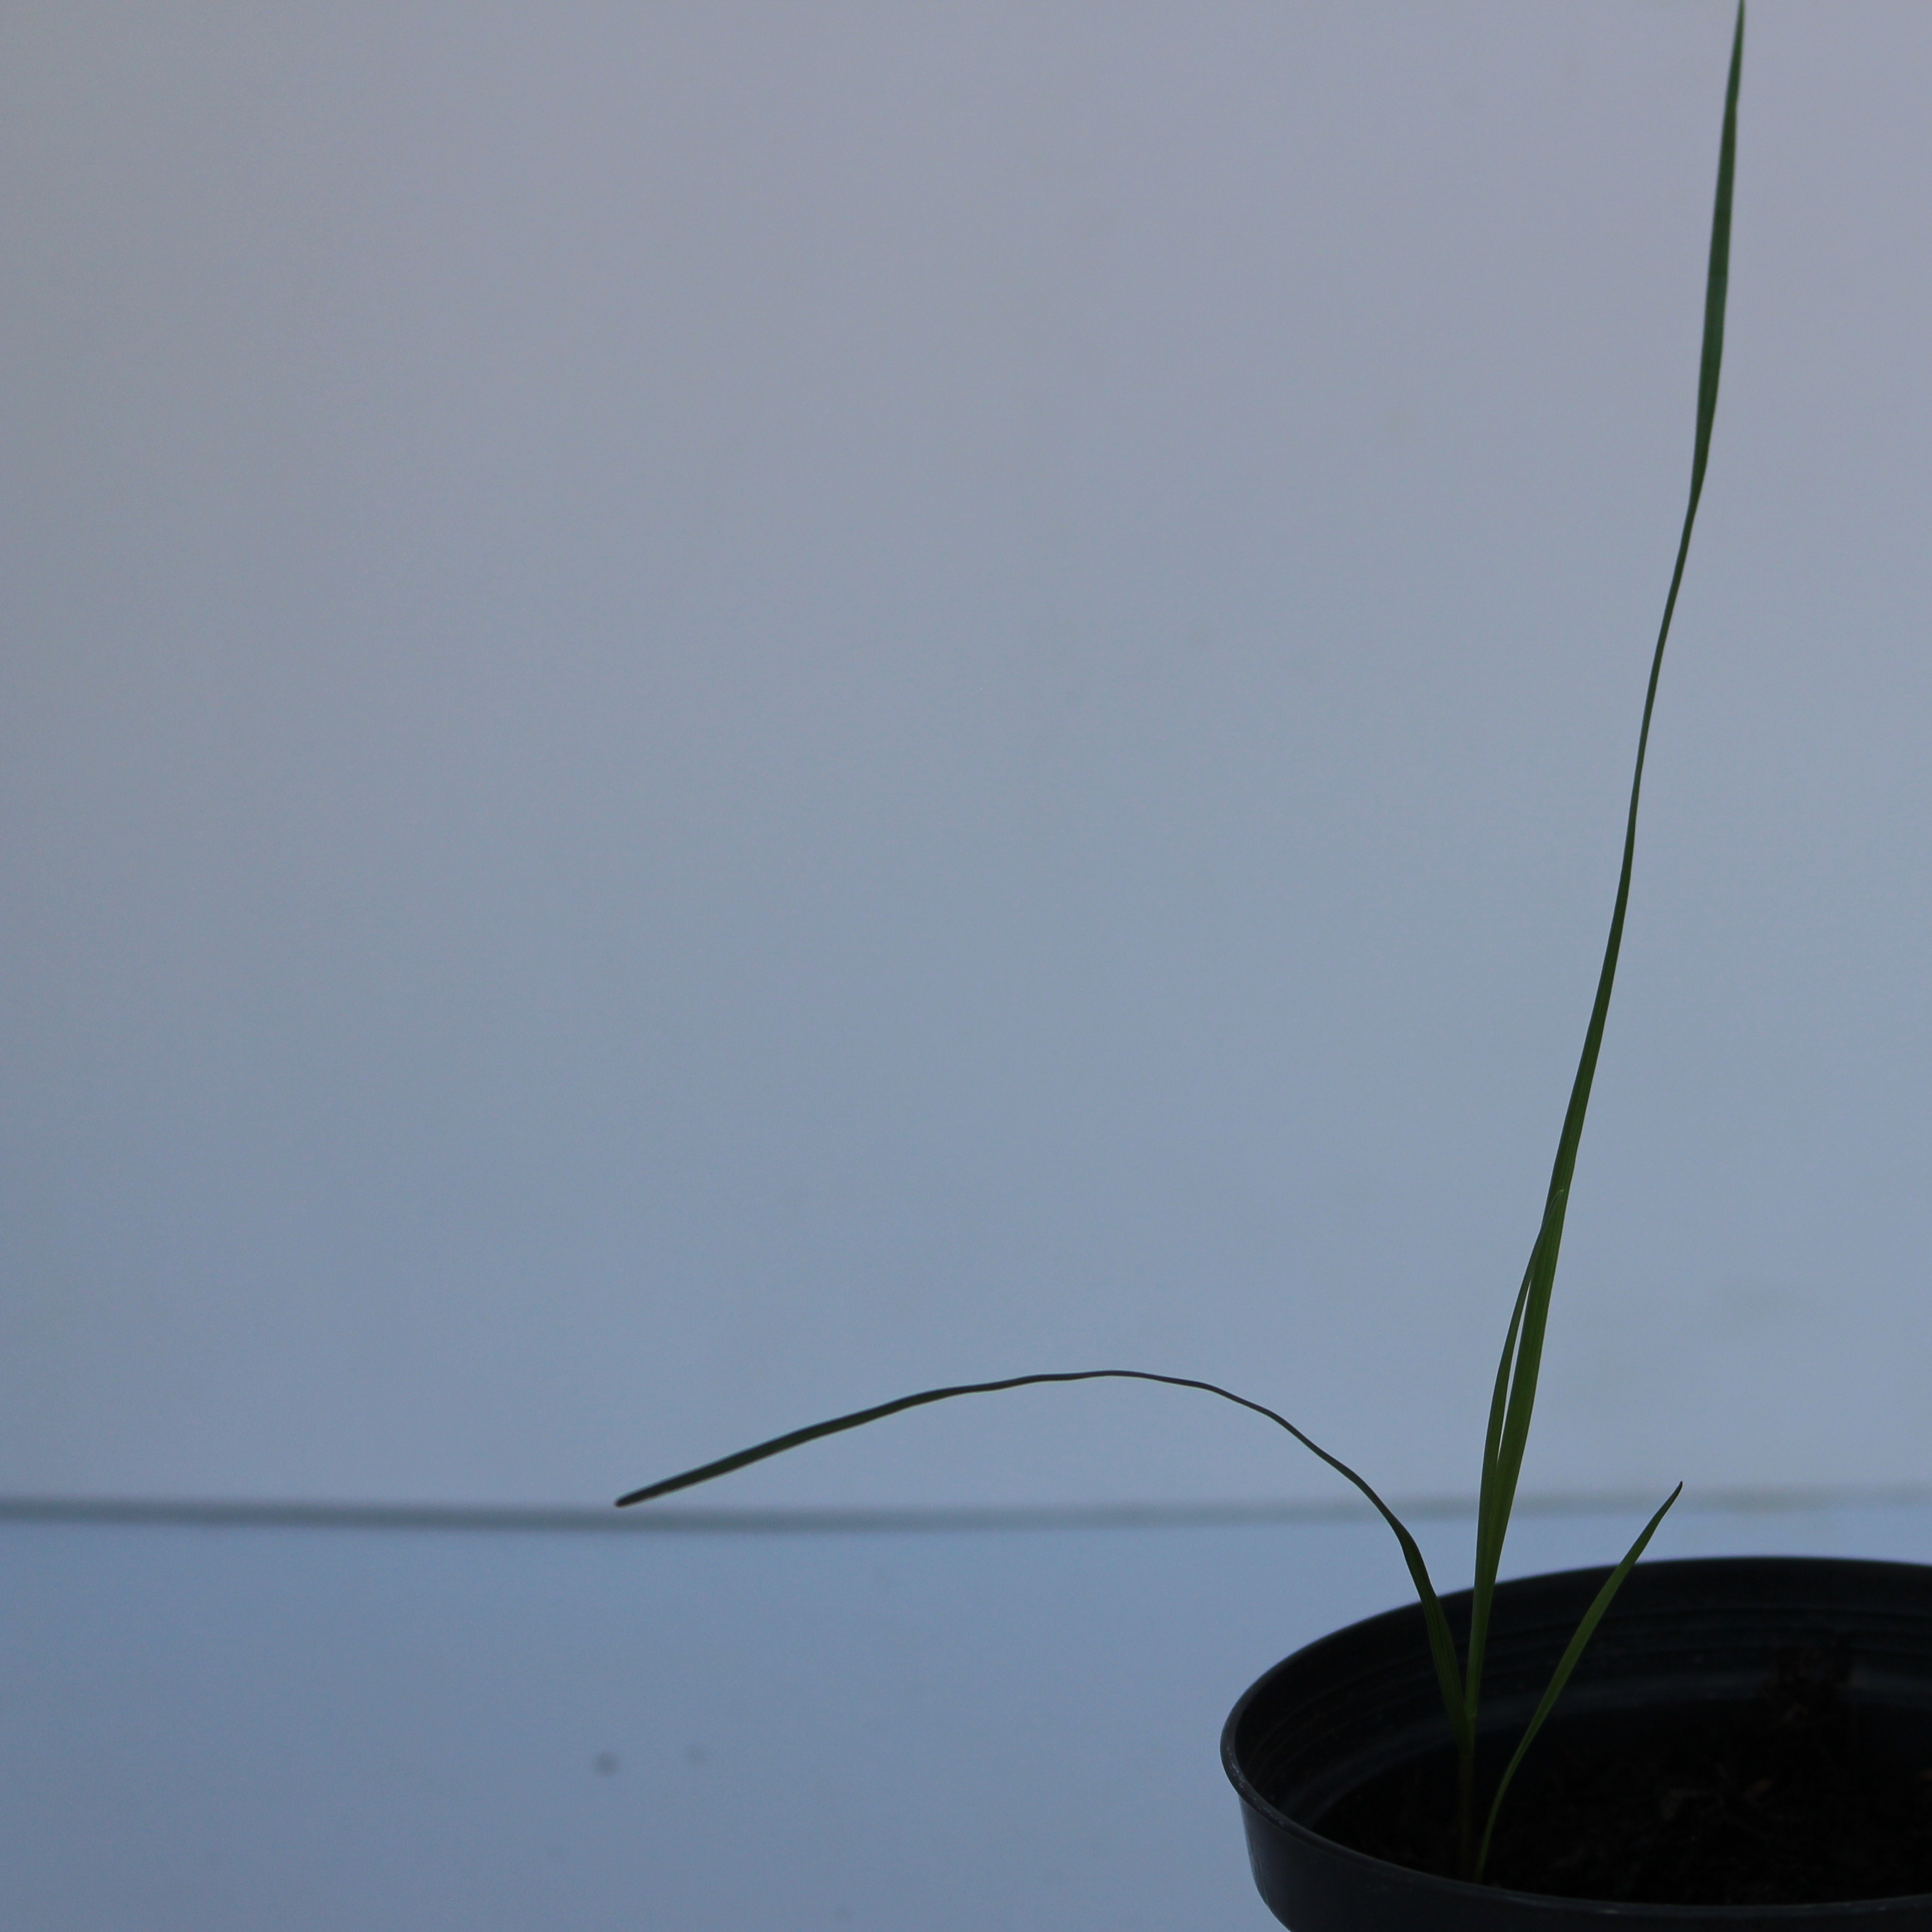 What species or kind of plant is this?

Lolium multiflorum
